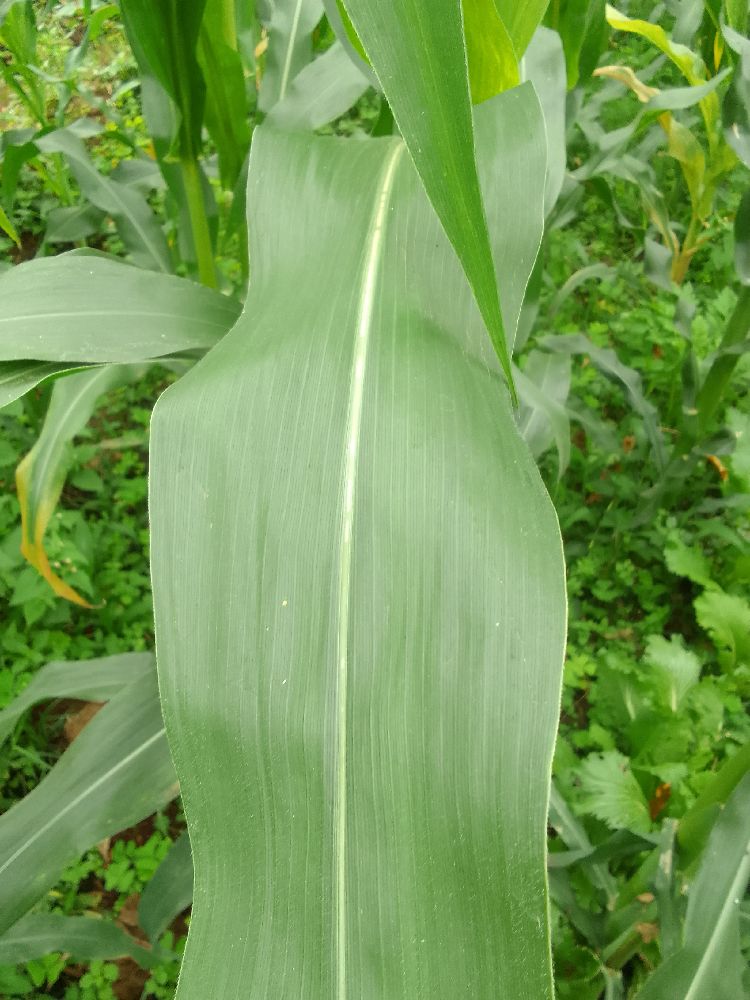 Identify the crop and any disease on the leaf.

maize, healthy
